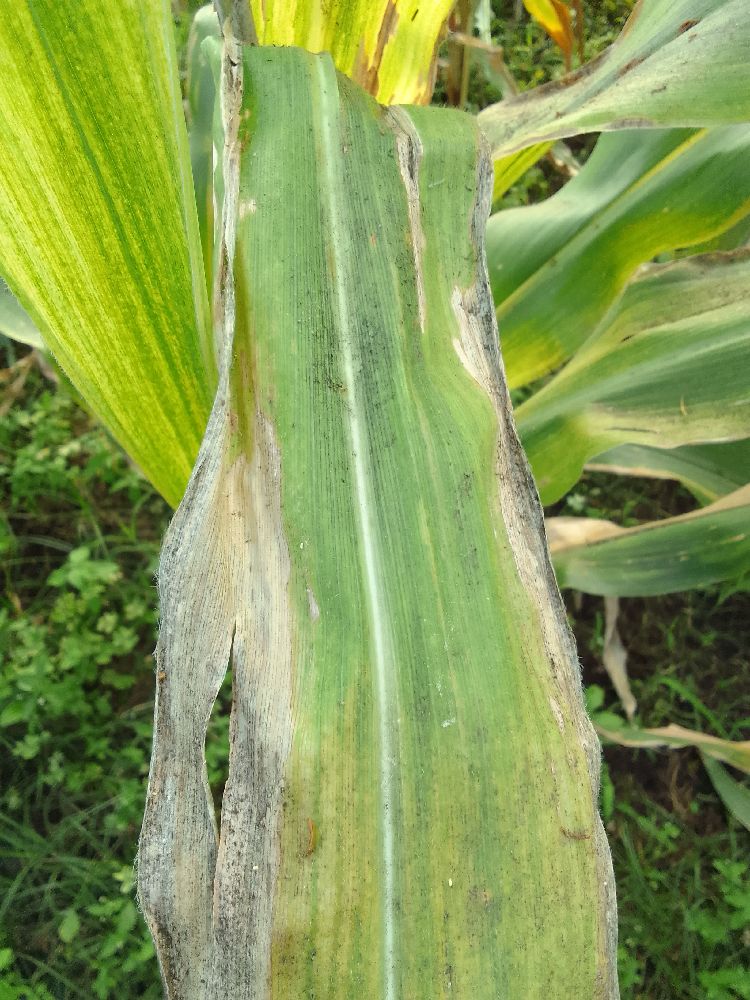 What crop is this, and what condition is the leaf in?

maize, maize lethal necrosis
